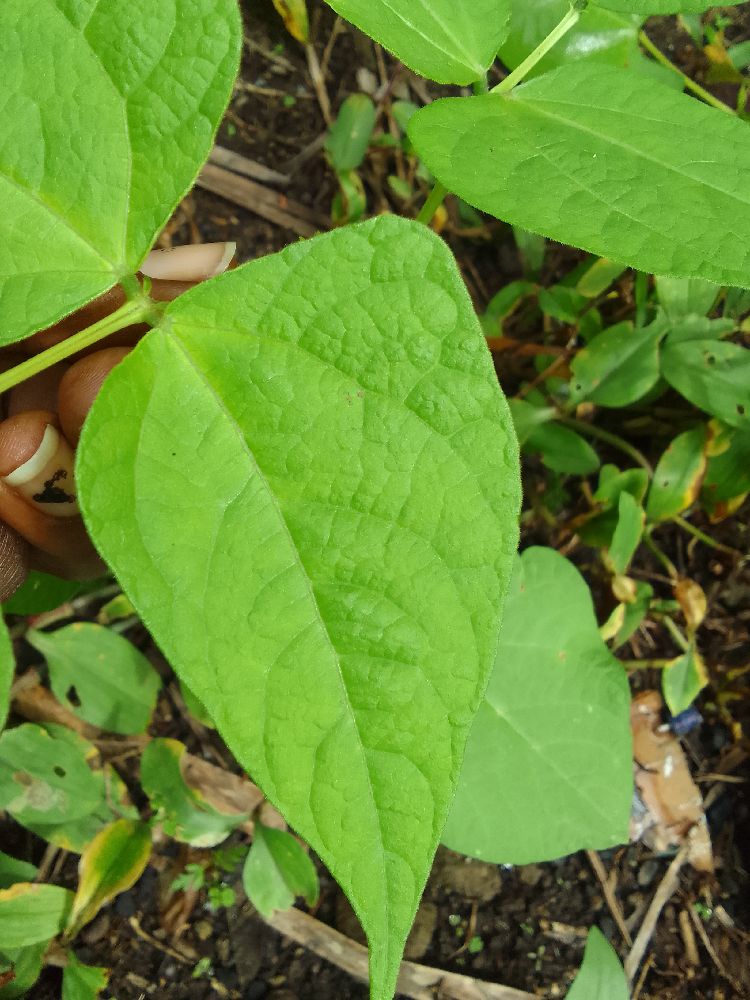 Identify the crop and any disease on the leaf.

common bean, healthy
